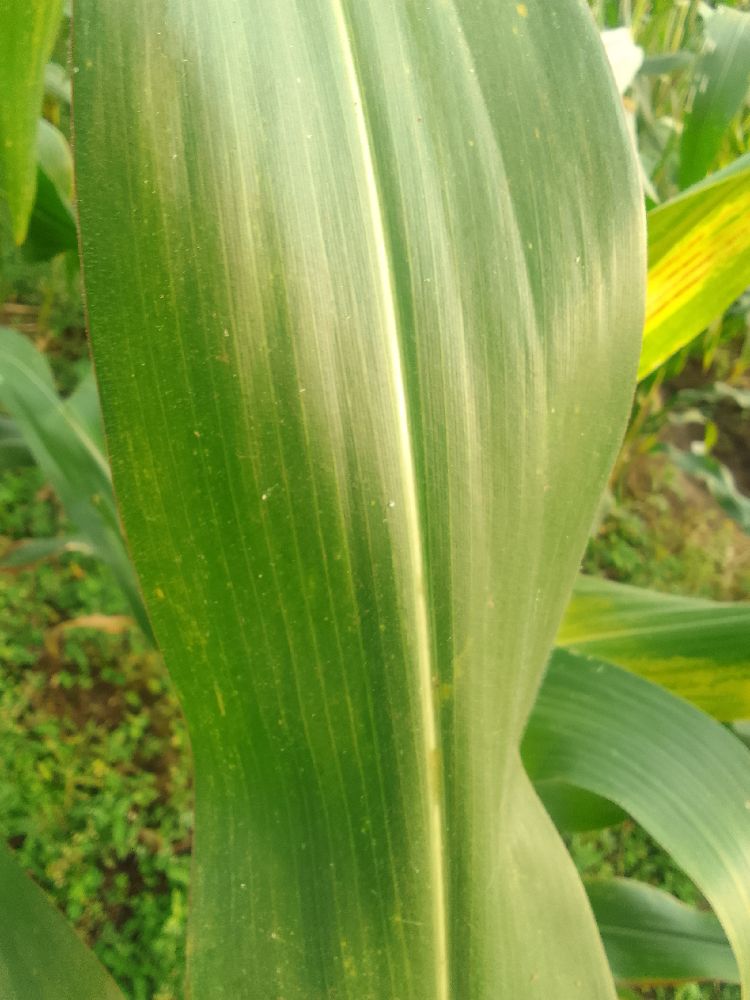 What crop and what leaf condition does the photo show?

maize, healthy
